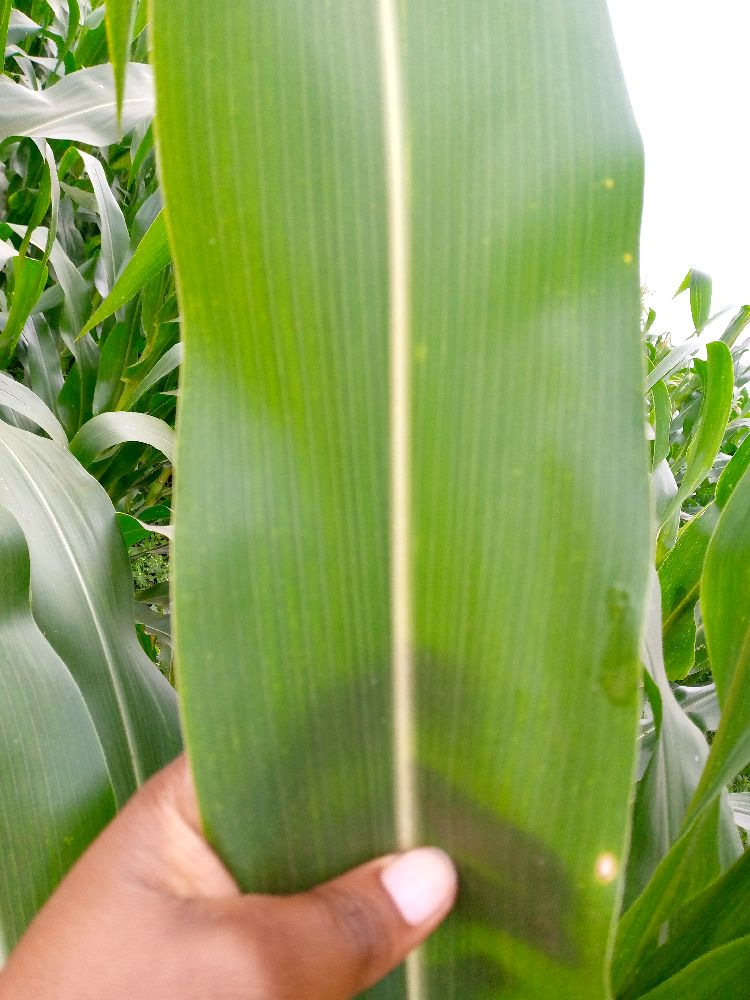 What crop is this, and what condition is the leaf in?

maize, maize streak virus
